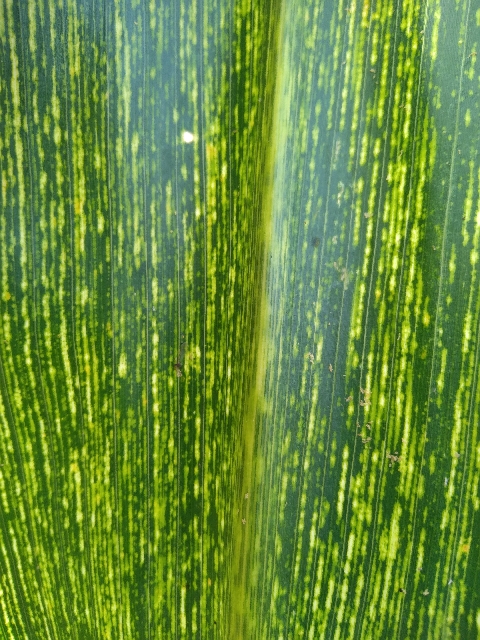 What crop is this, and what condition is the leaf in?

maize, maize streak virus
